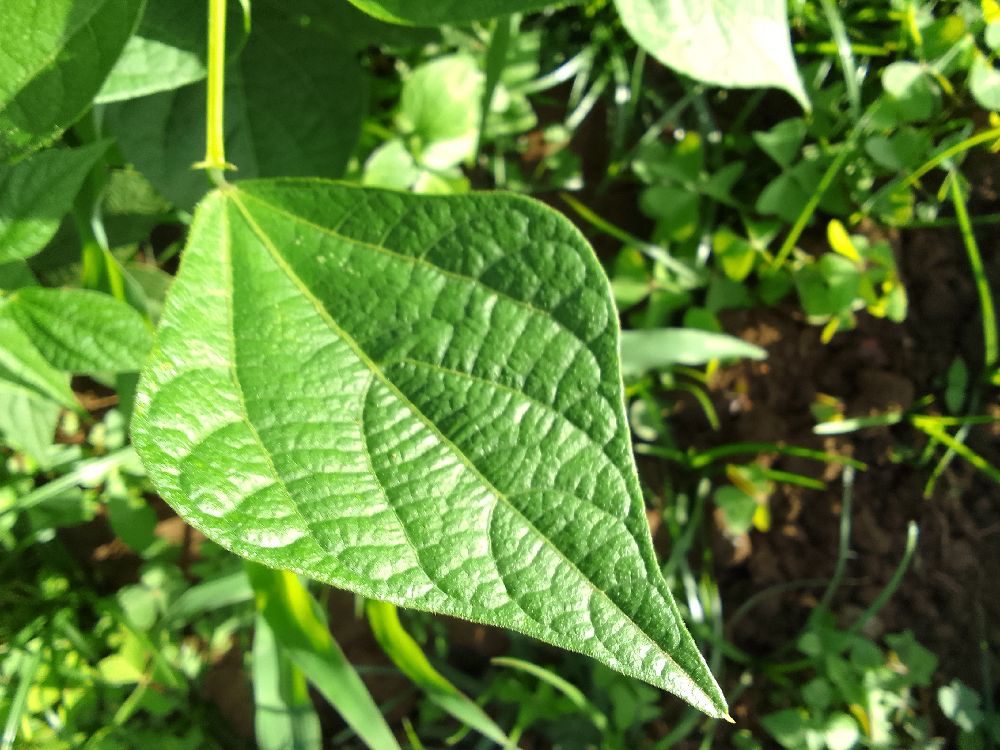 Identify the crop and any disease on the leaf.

common bean, healthy
